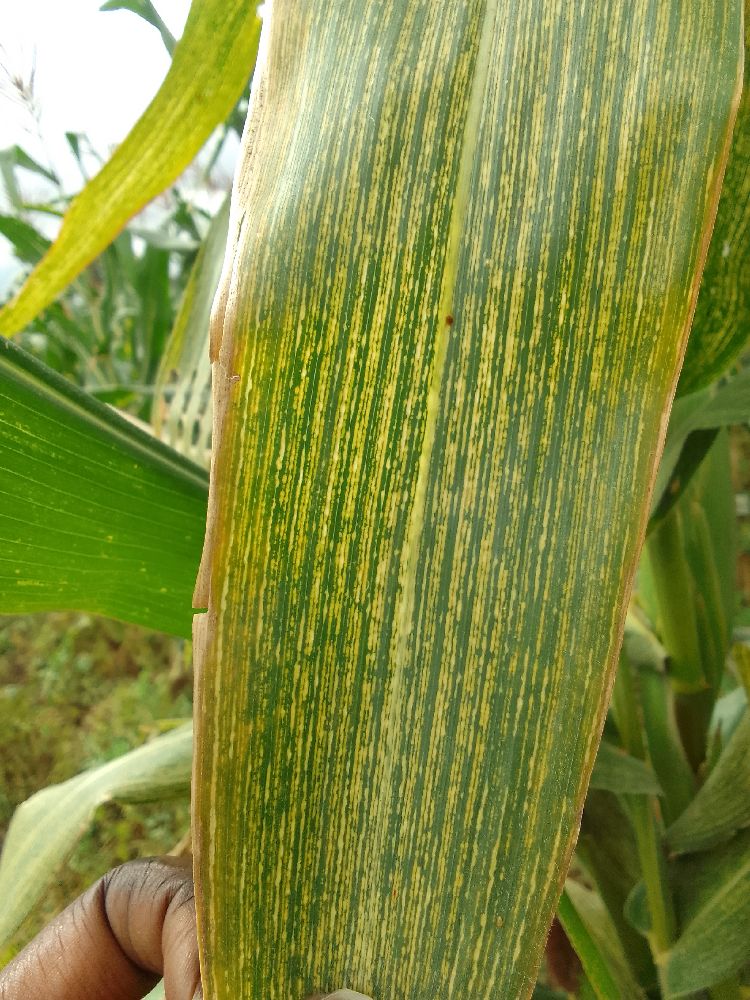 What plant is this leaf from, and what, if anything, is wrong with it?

maize, maize streak virus
